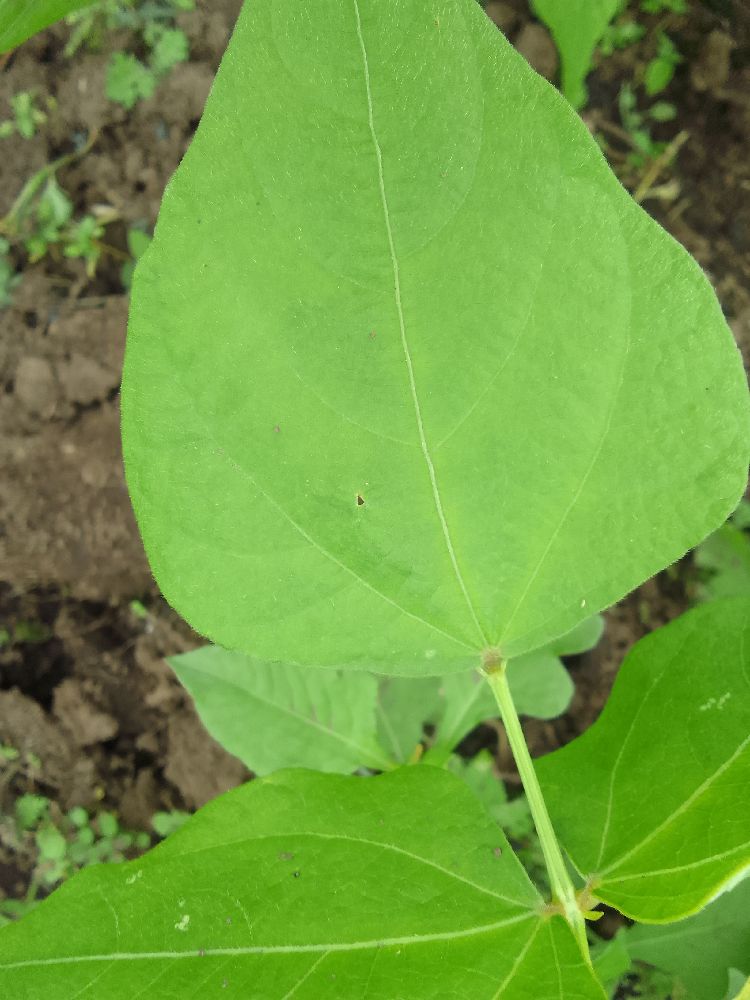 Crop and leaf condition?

common bean, healthy
